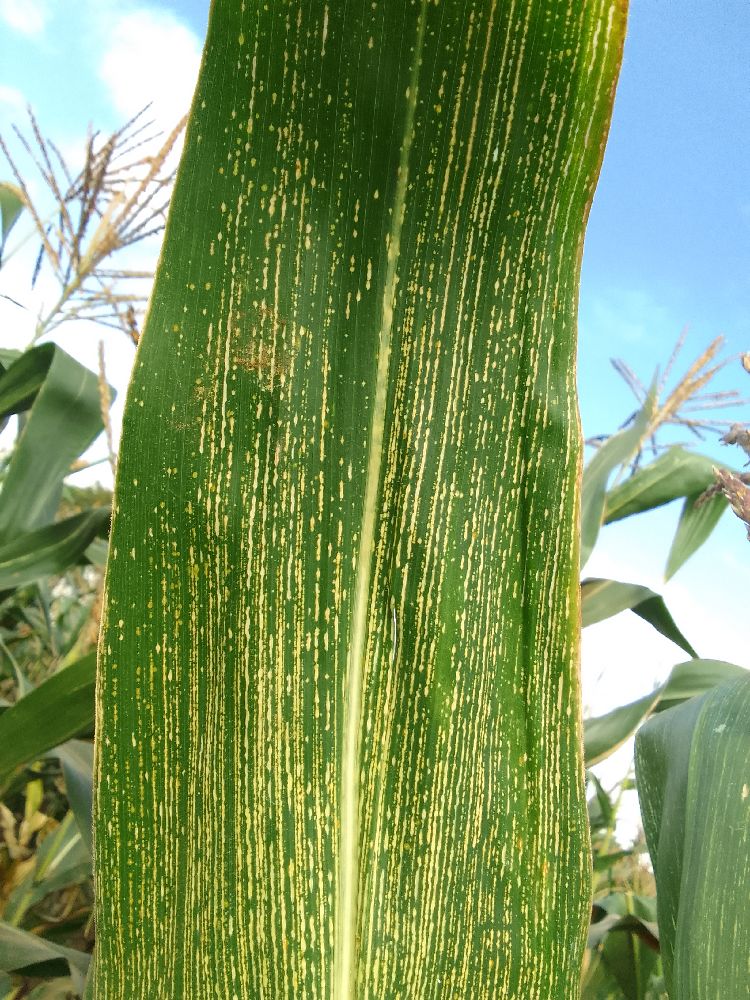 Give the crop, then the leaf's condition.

maize, maize streak virus
